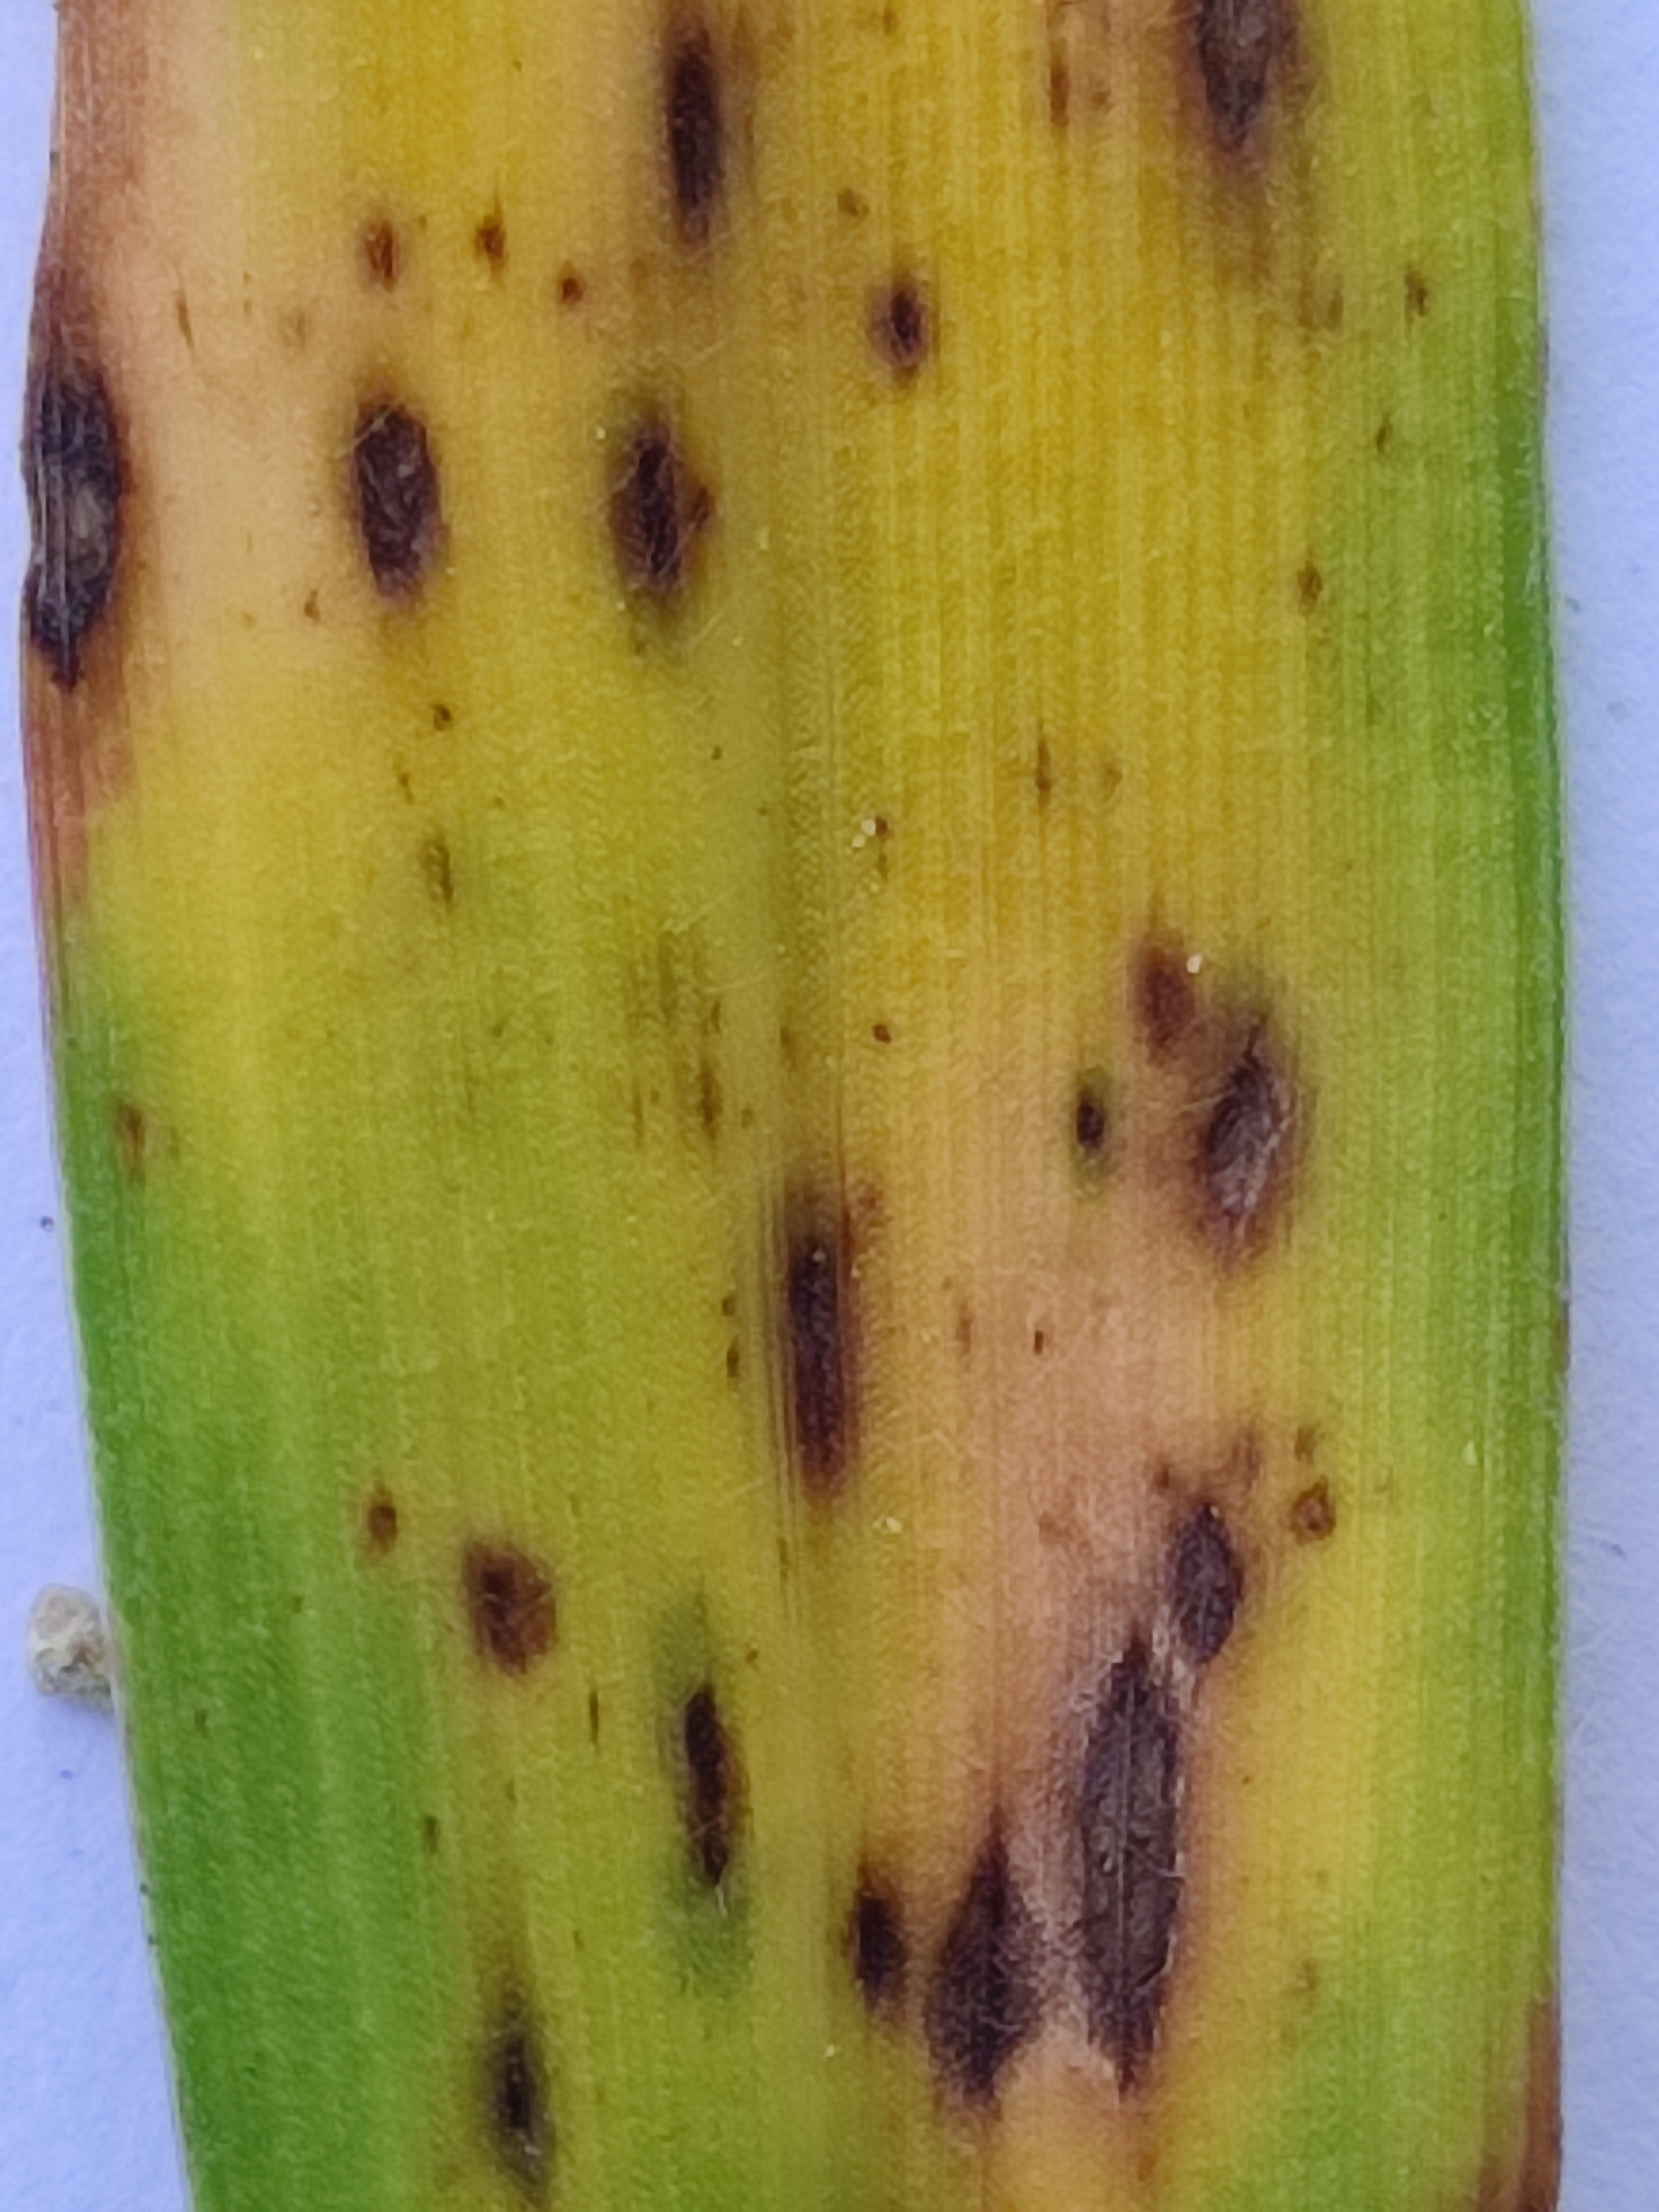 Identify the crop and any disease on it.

pearl millet, pyricularia sp.
